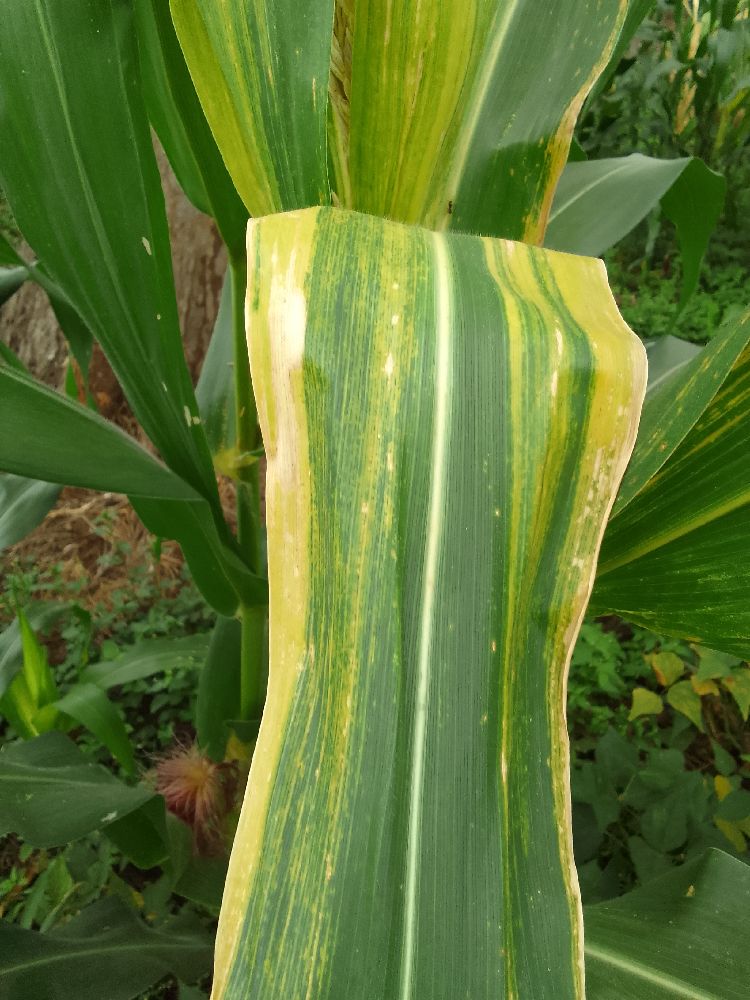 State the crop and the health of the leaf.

maize, maize lethal necrosis
